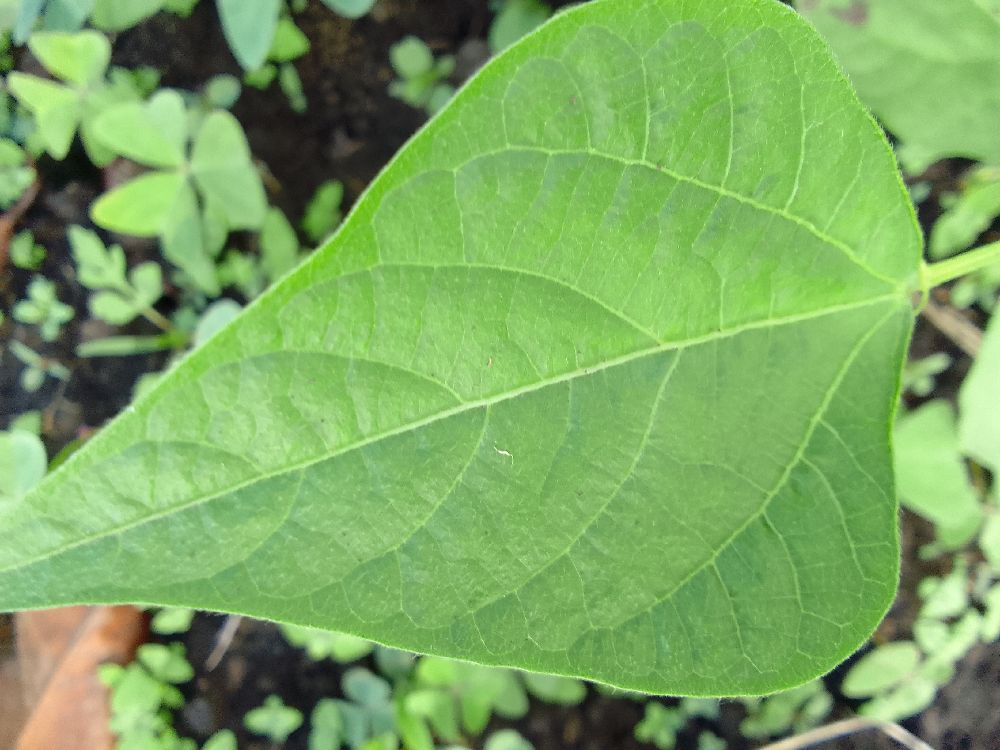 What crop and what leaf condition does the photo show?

common bean, healthy
